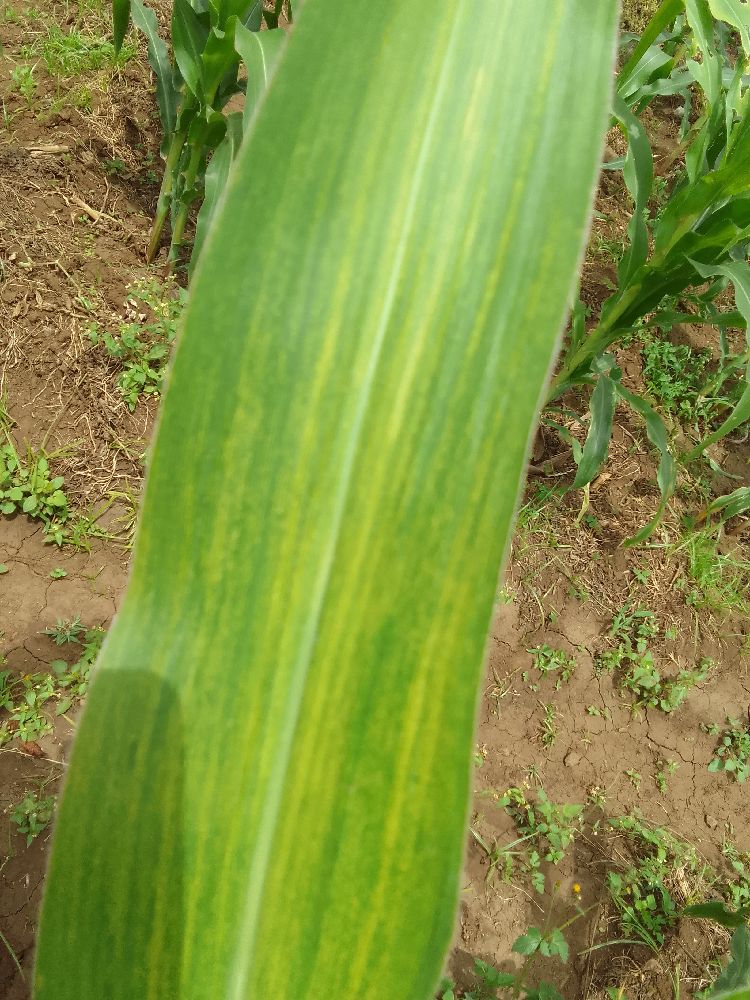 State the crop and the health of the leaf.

maize, maize lethal necrosis
